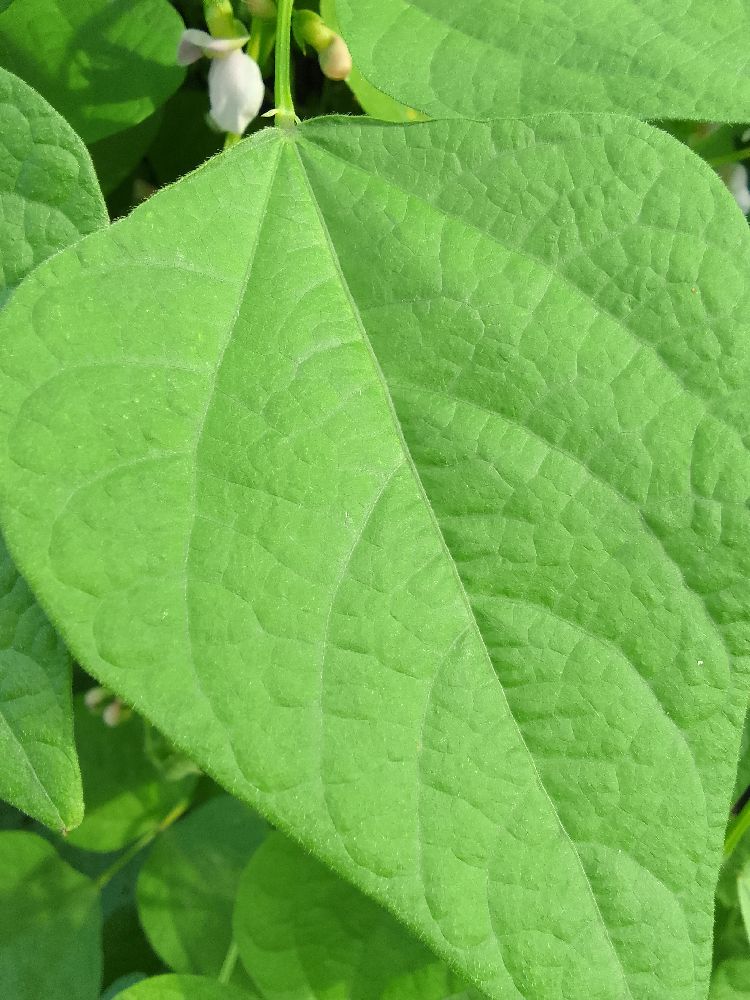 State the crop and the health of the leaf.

common bean, healthy
